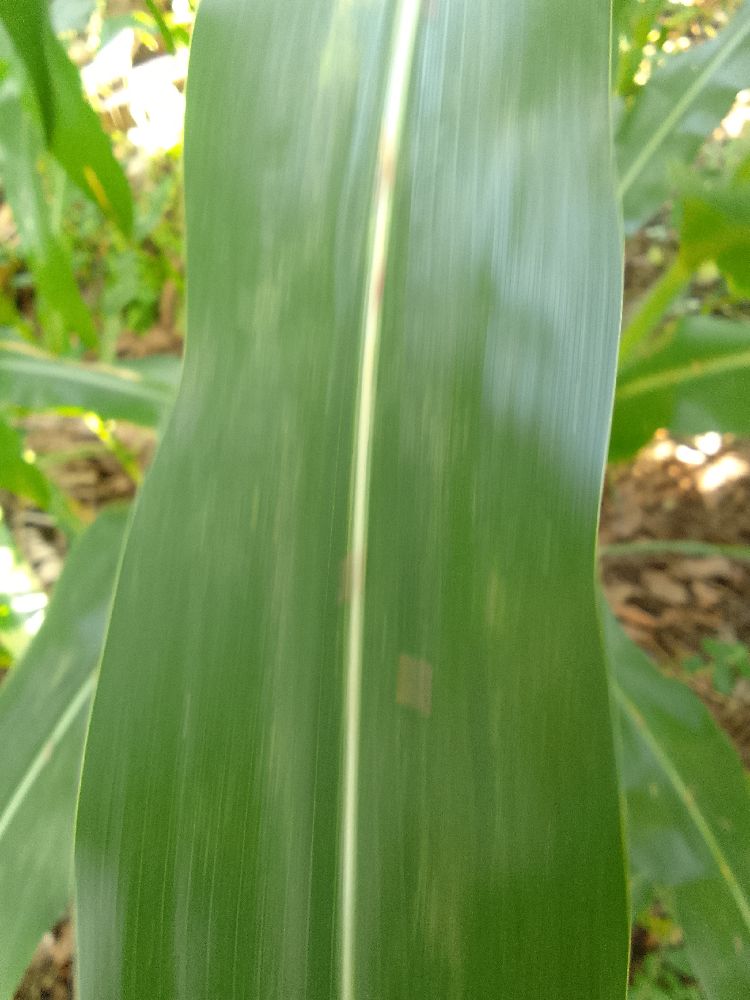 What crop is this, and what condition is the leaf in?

maize, healthy
